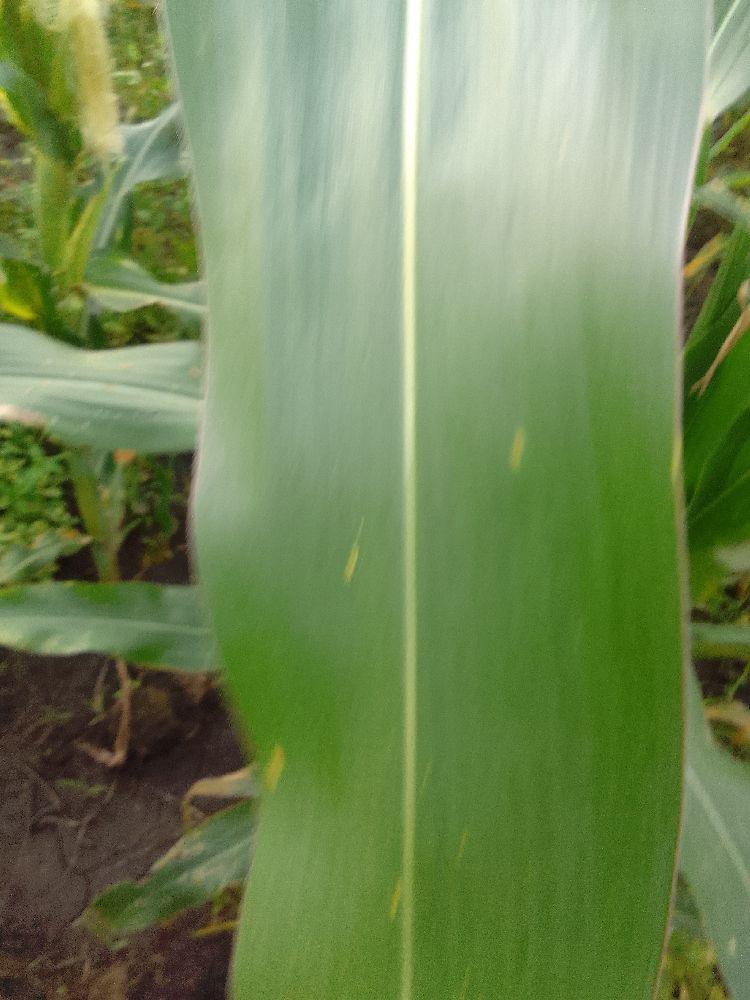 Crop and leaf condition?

maize, healthy
